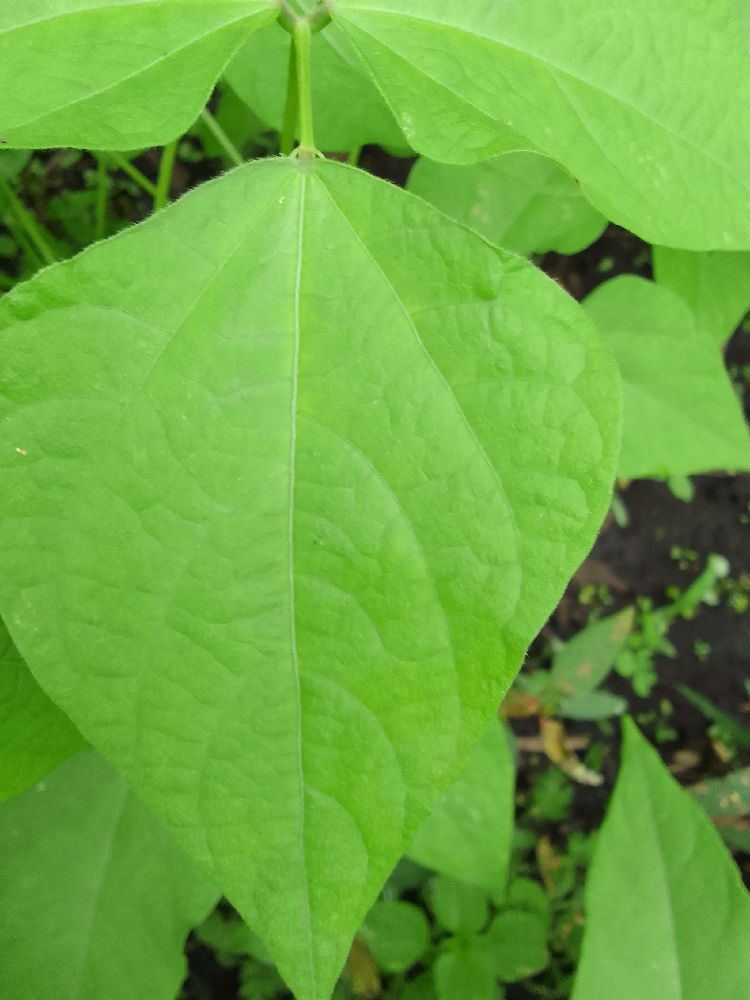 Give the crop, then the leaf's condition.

common bean, healthy
